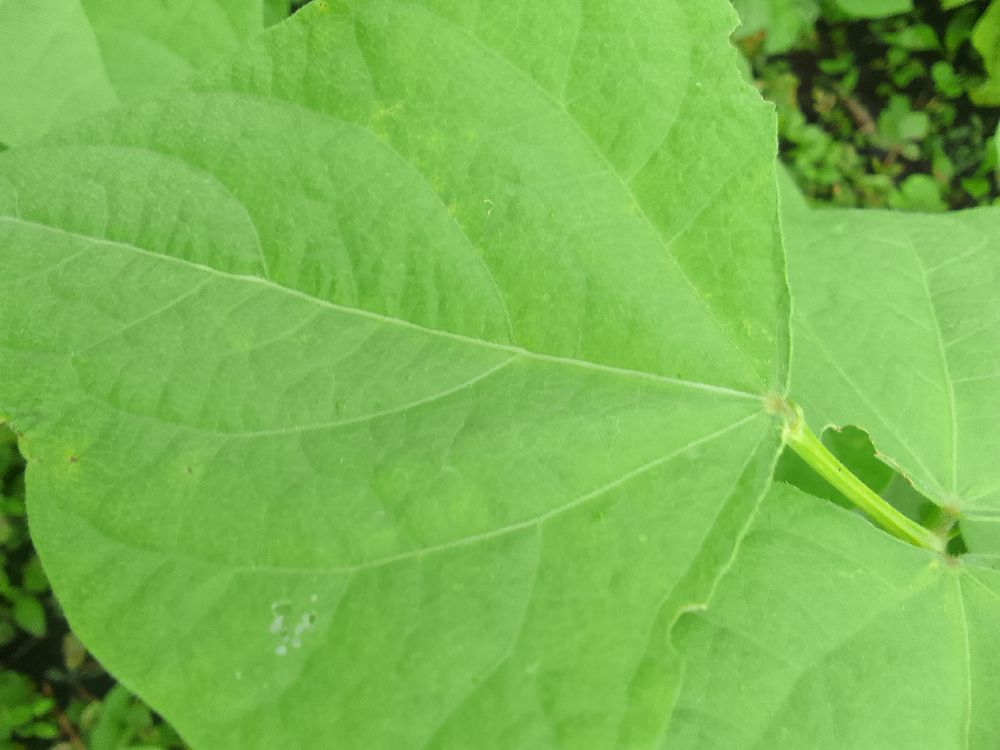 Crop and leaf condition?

common bean, healthy
